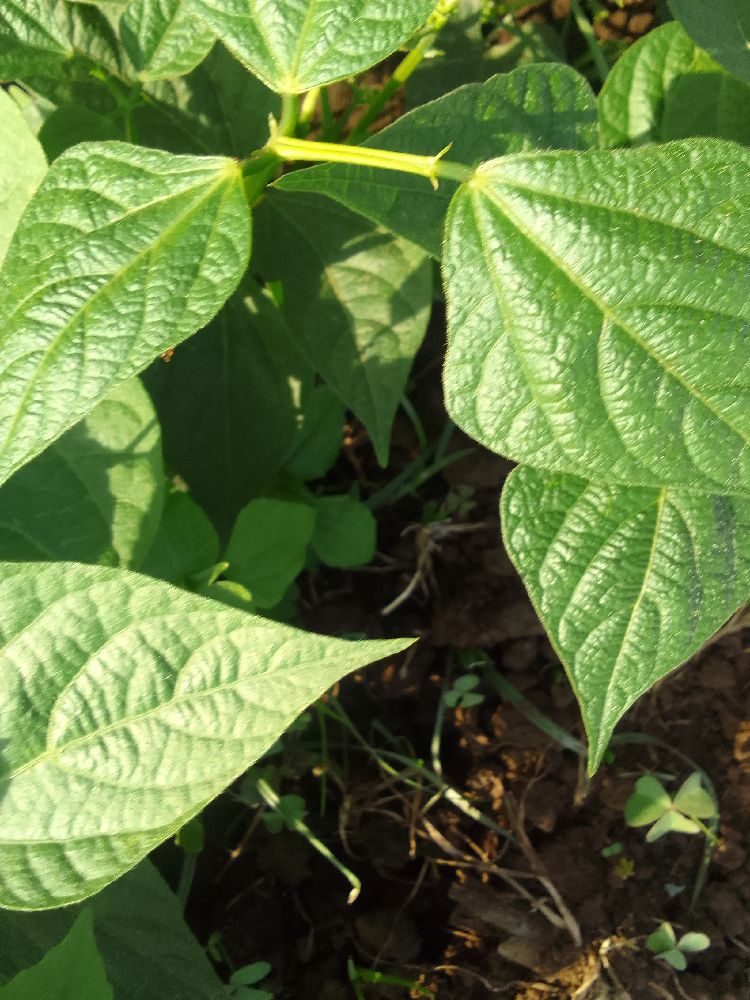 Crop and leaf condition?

common bean, healthy
